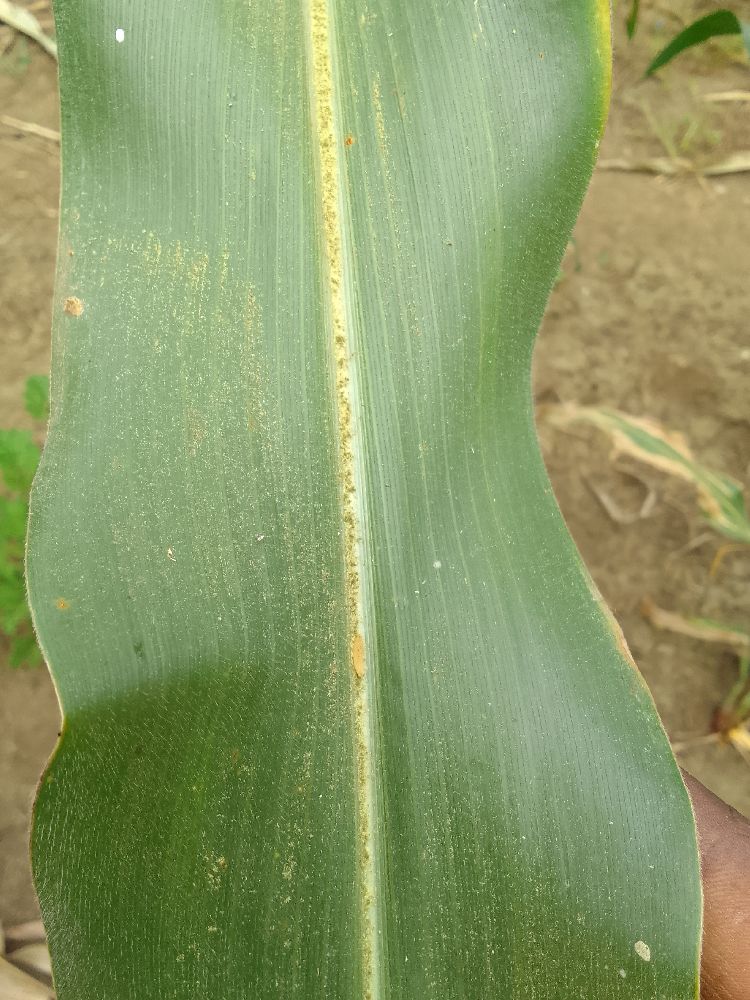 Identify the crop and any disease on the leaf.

maize, healthy
